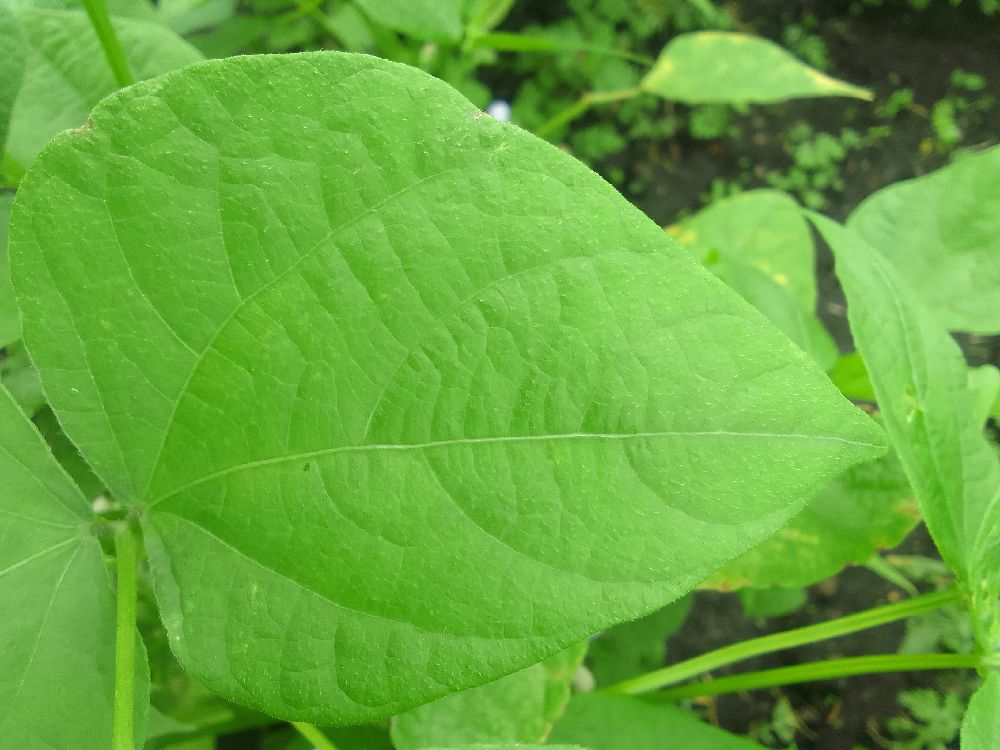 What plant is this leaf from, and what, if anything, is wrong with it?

common bean, healthy
